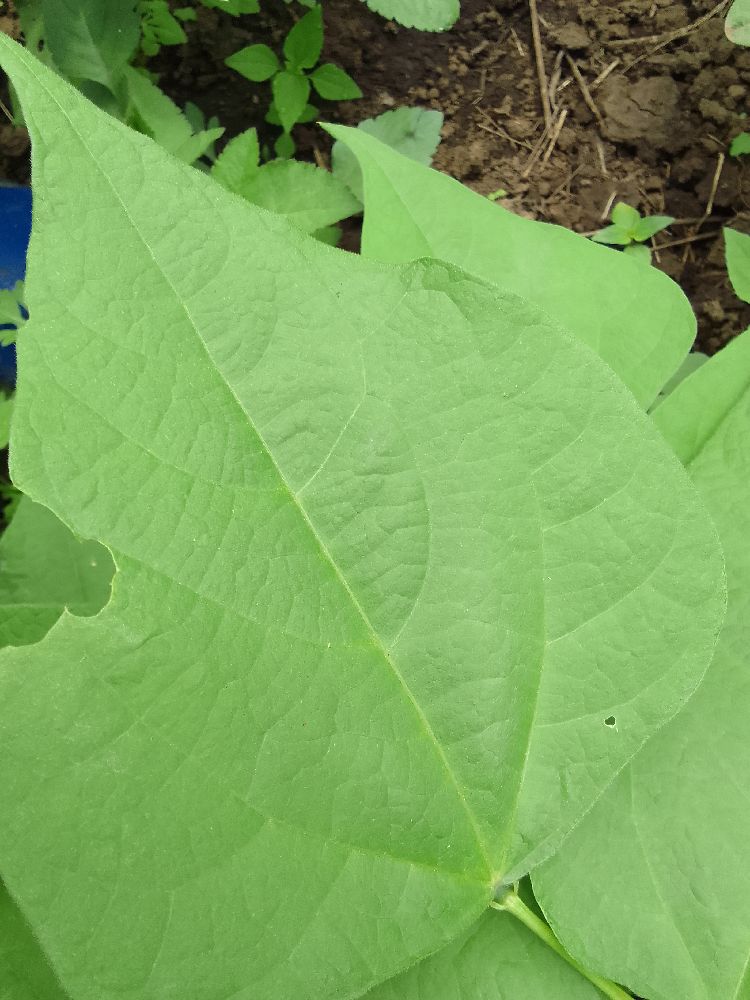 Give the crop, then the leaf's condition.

common bean, healthy
